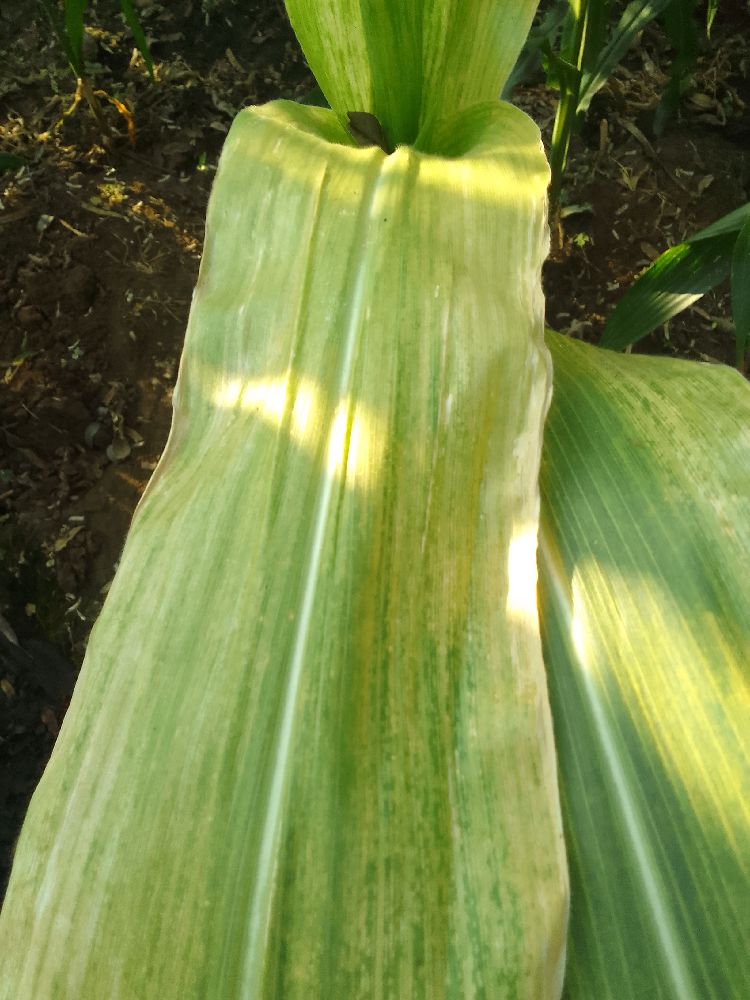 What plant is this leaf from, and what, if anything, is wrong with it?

maize, maize lethal necrosis
